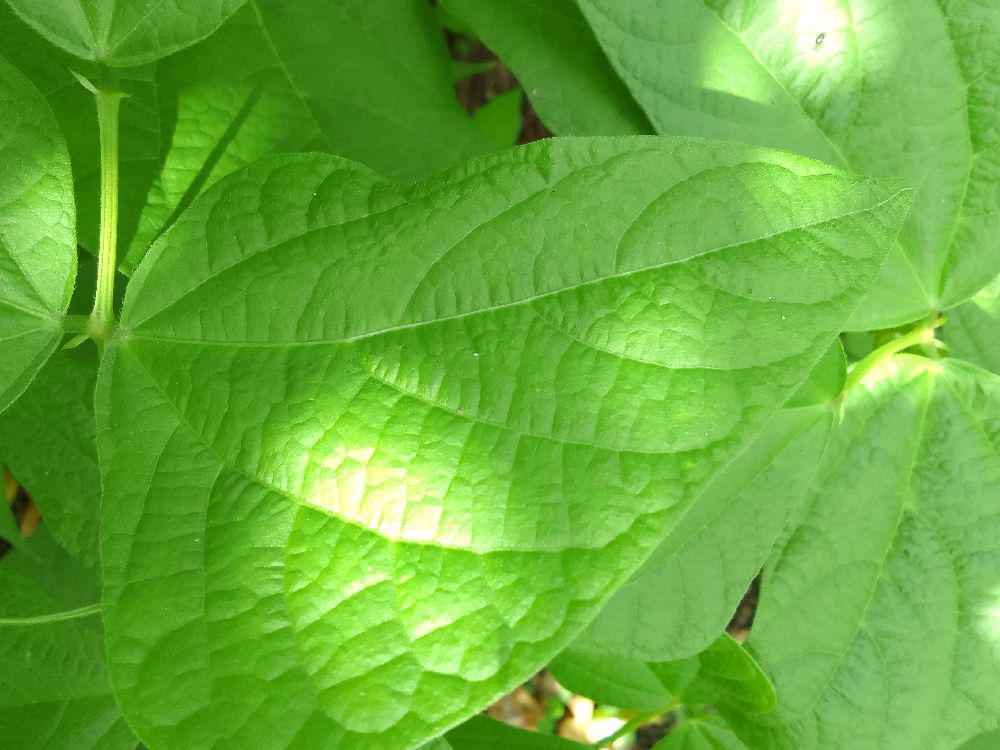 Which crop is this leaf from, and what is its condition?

common bean, healthy
